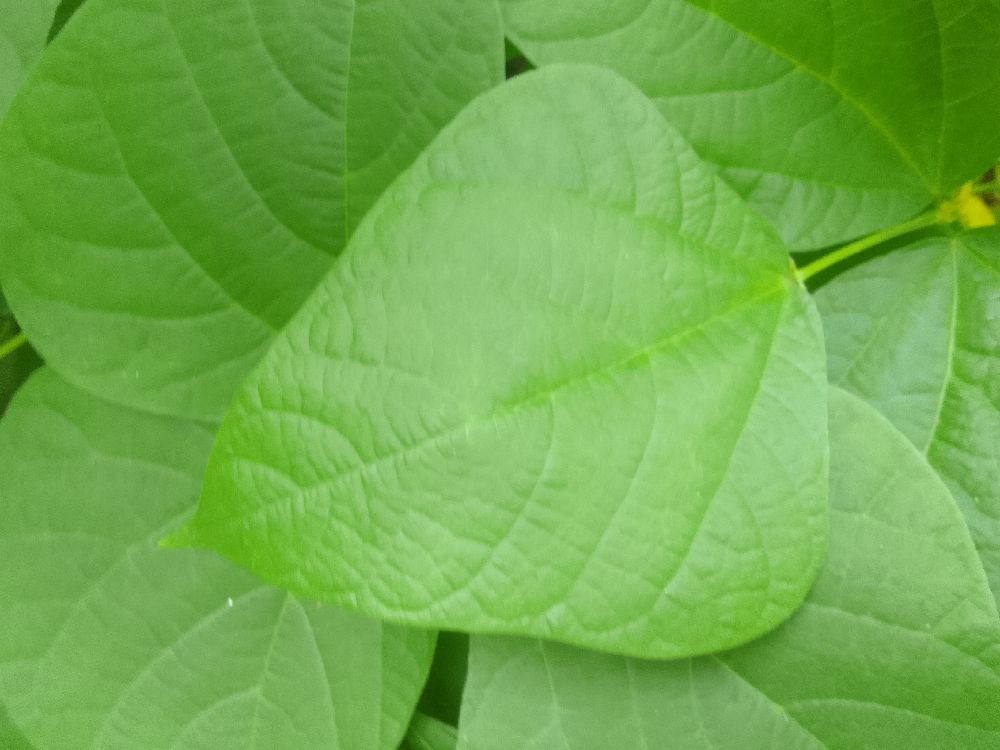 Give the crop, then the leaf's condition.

common bean, healthy
